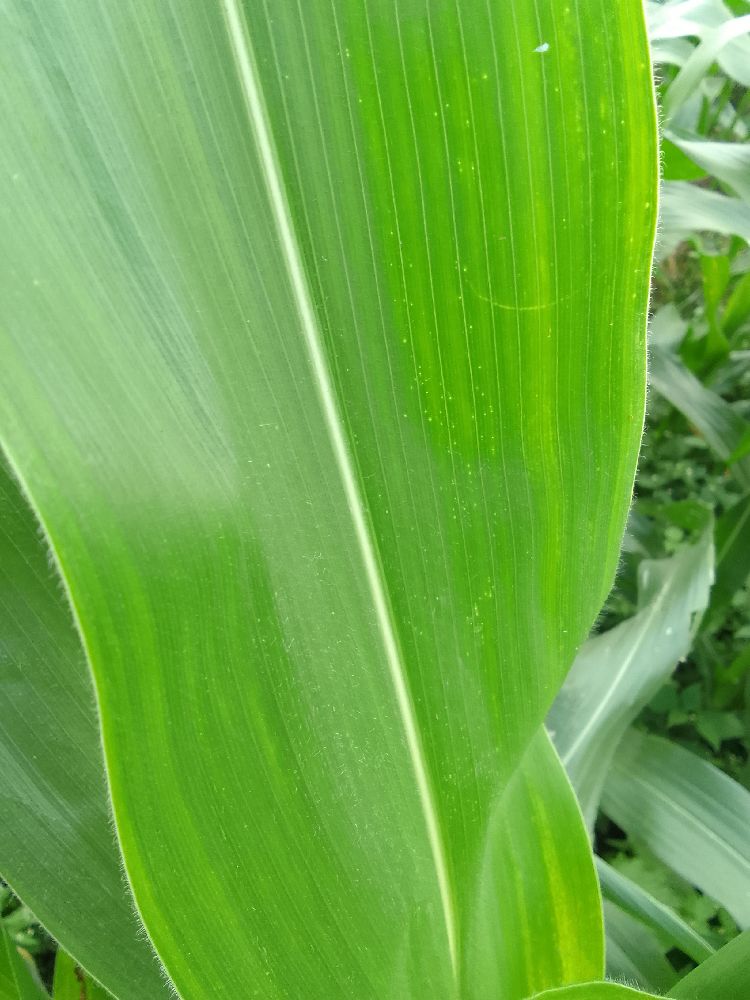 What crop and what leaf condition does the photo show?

maize, healthy
